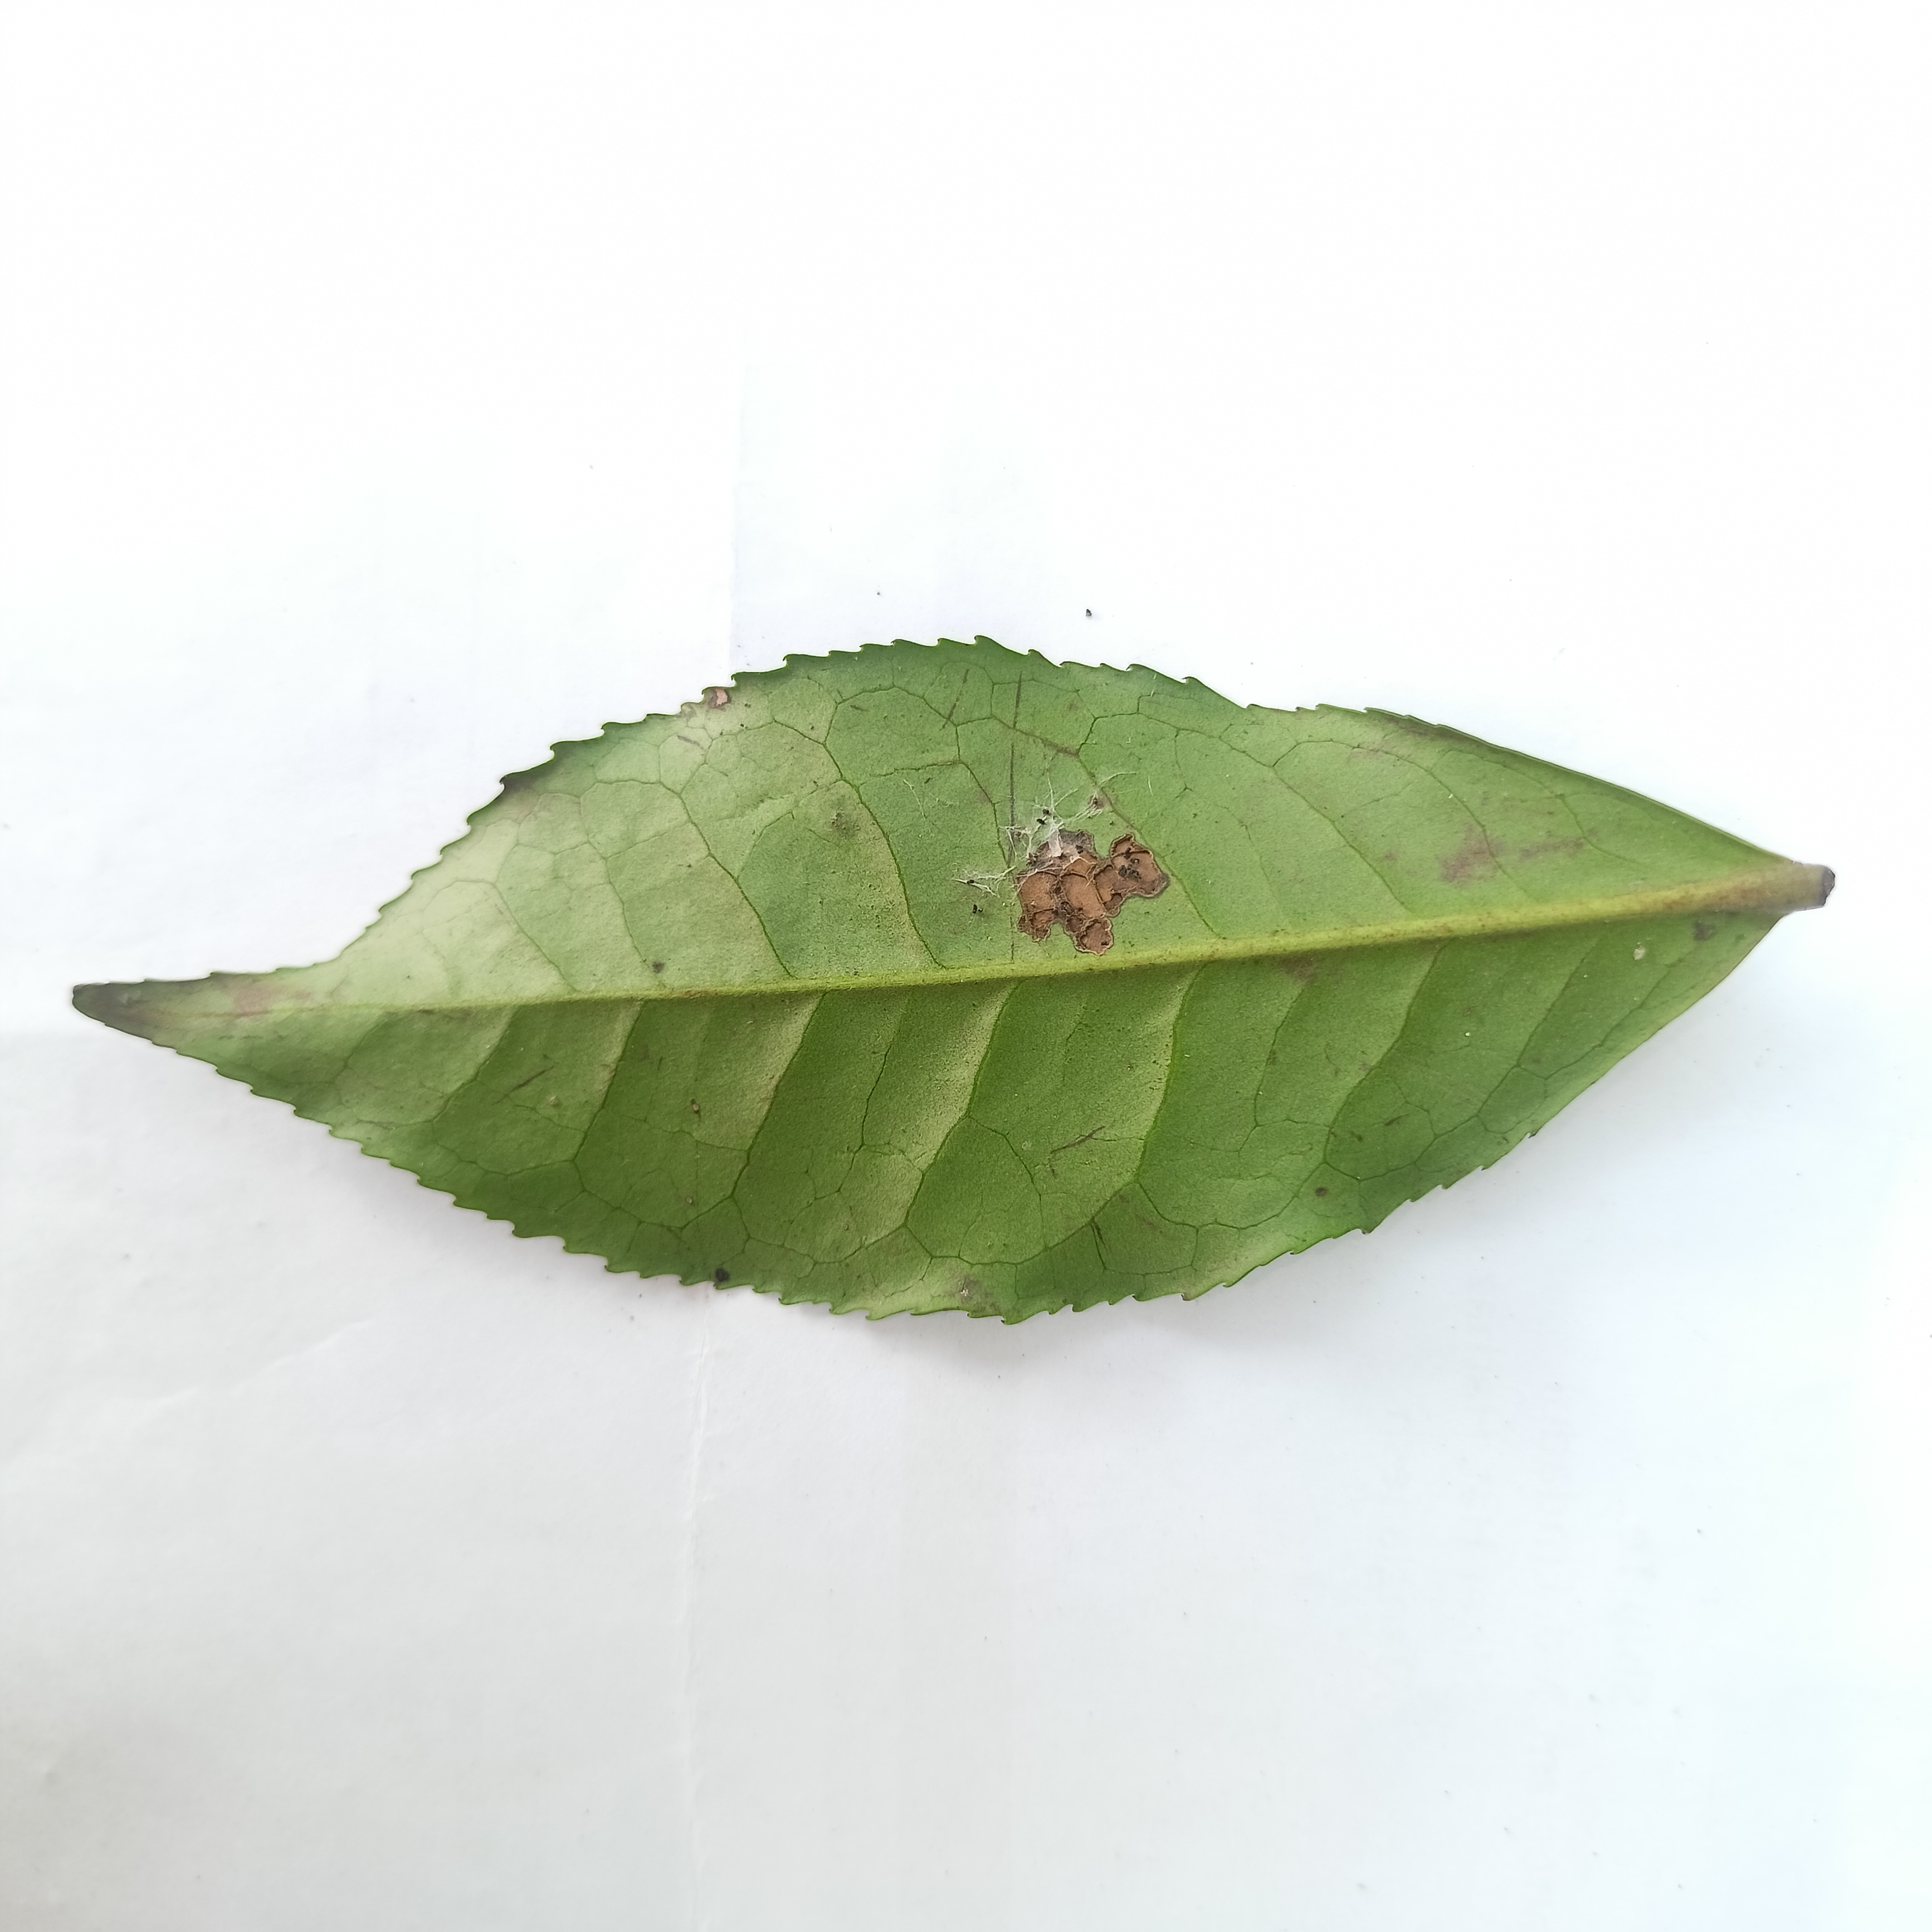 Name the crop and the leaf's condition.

tea, brown blight
